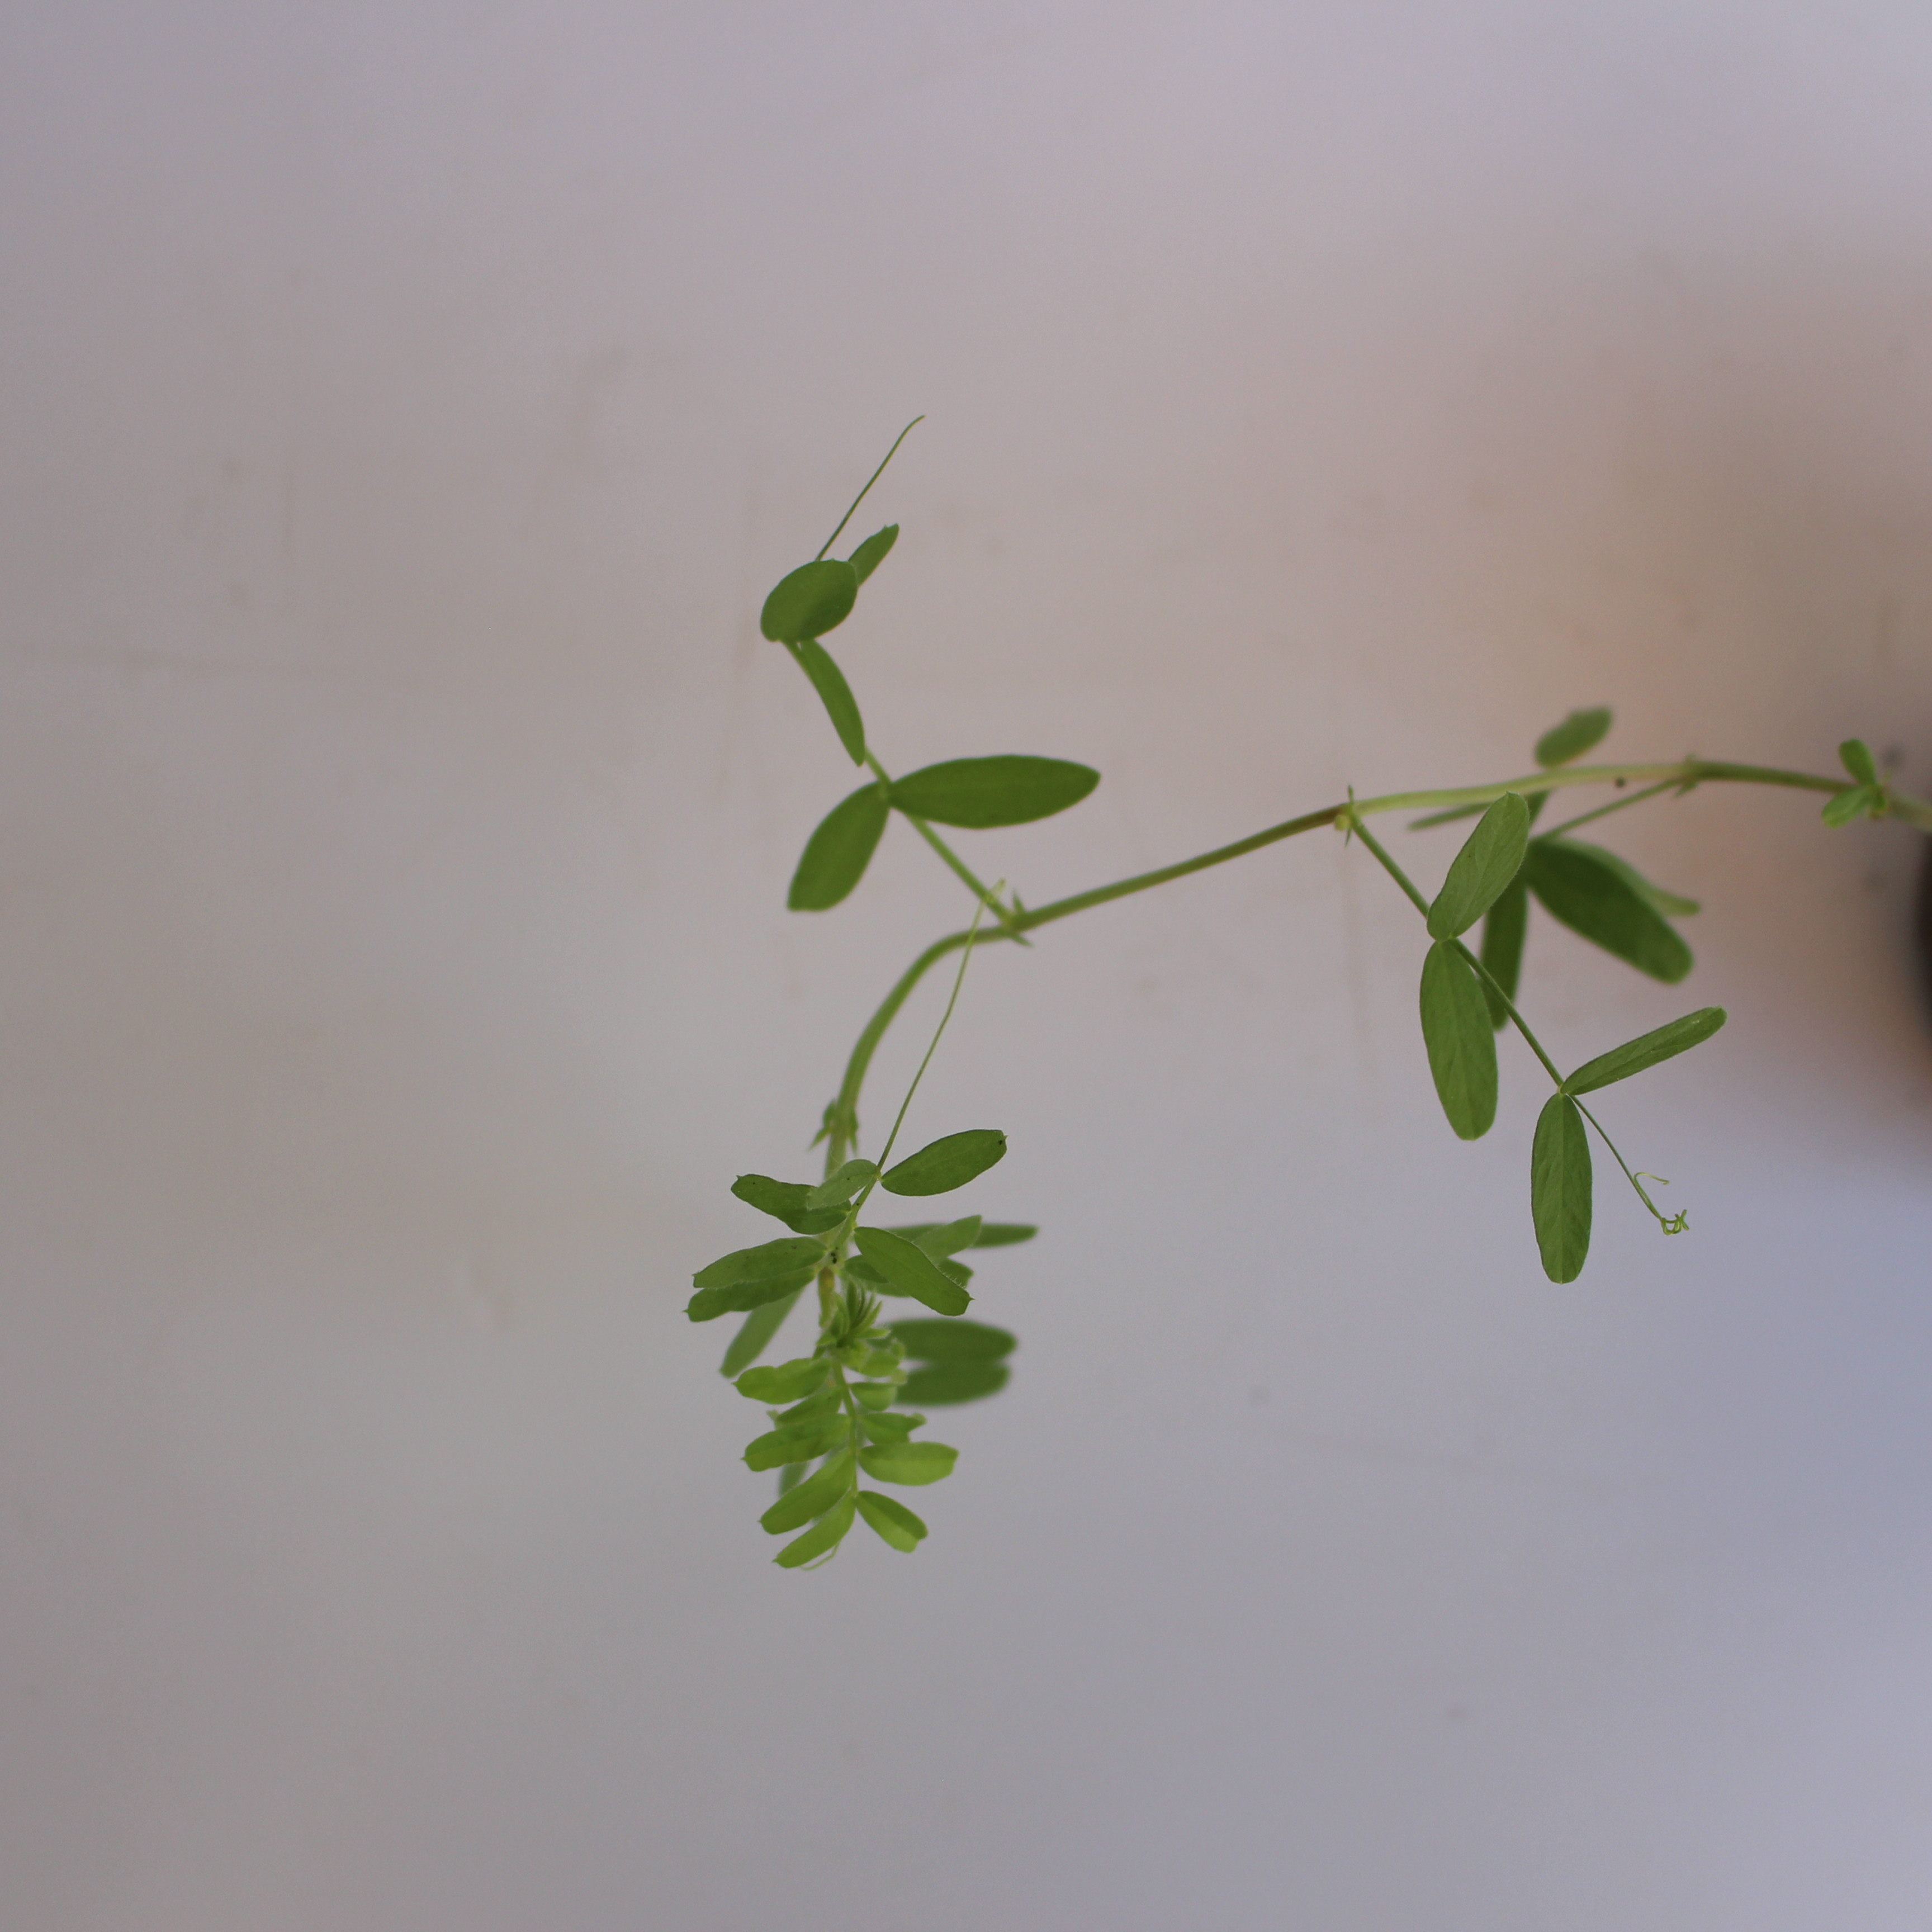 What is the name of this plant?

Vicia sativa
